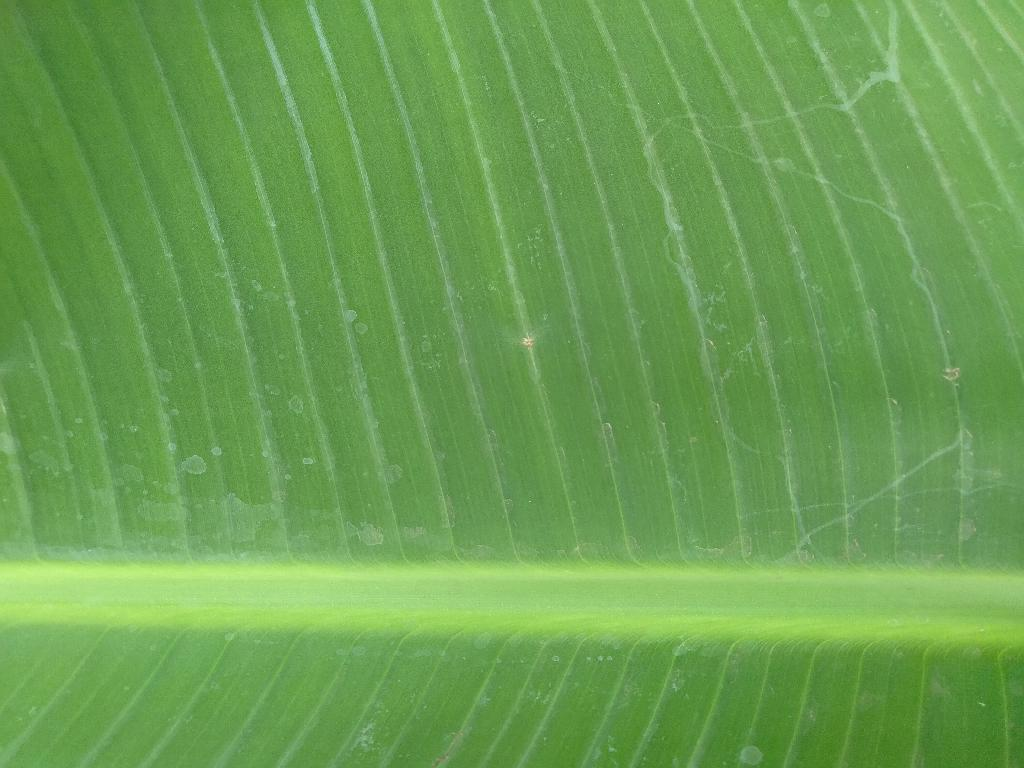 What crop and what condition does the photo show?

banana, healthy
